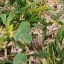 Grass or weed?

unstructured weed
